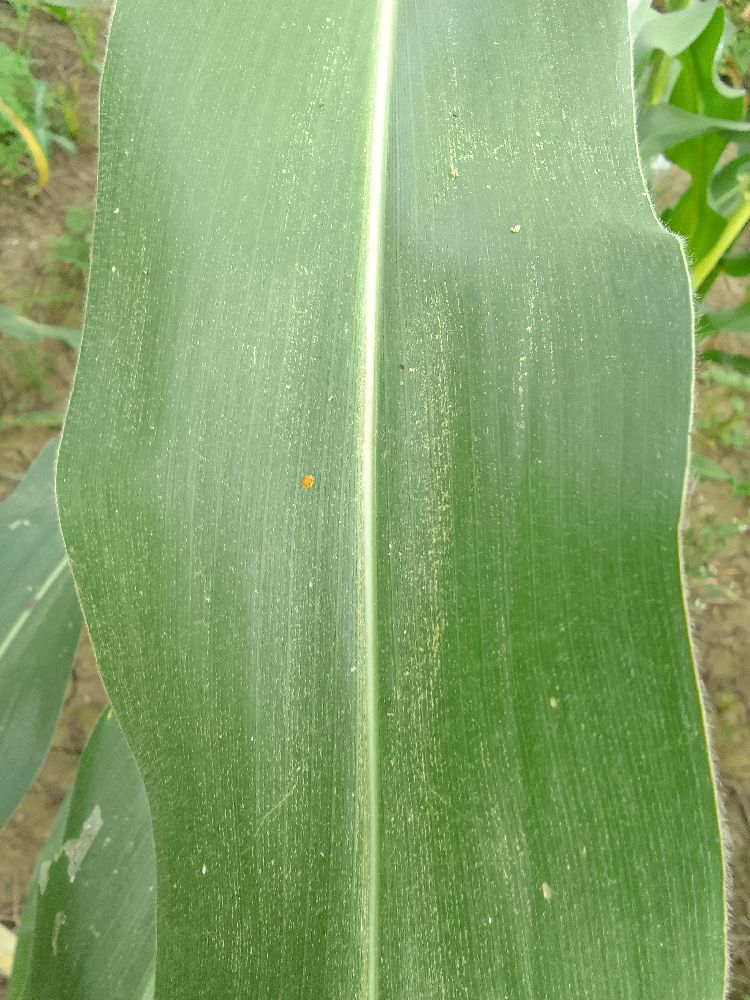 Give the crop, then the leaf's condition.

maize, healthy
